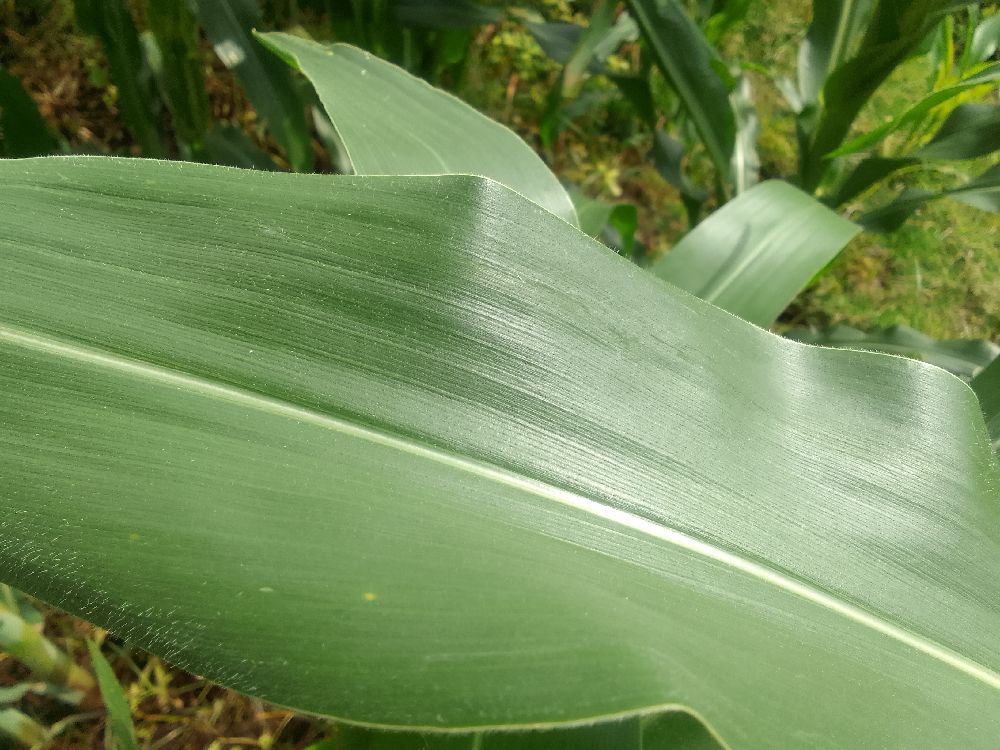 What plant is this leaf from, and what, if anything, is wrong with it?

maize, healthy
